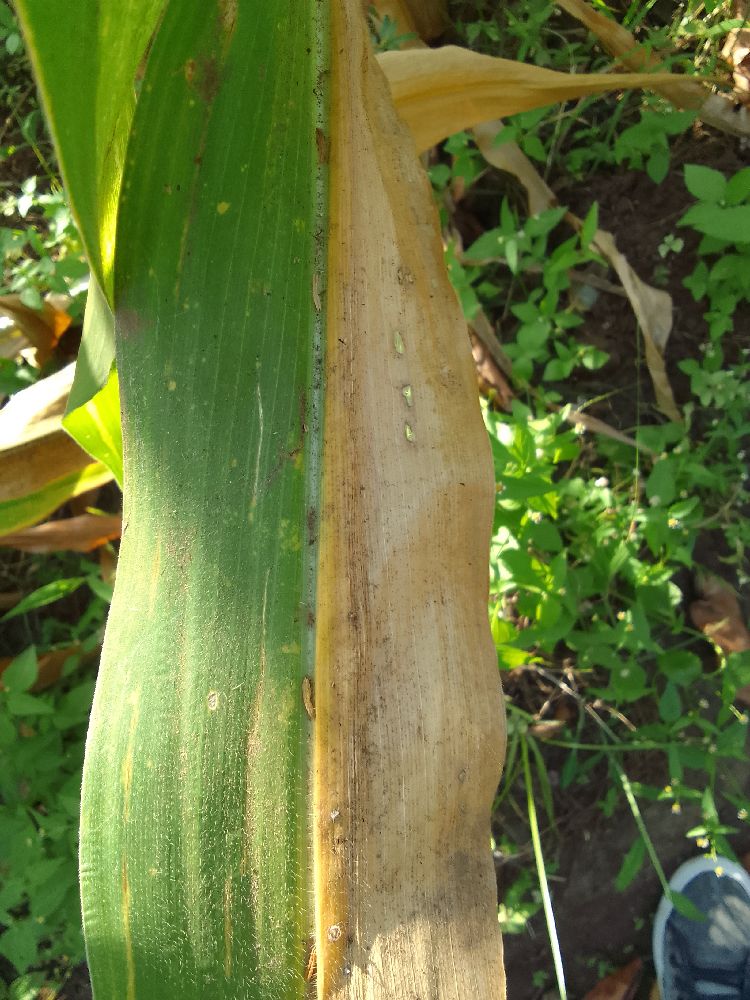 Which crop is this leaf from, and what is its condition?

maize, maize lethal necrosis
